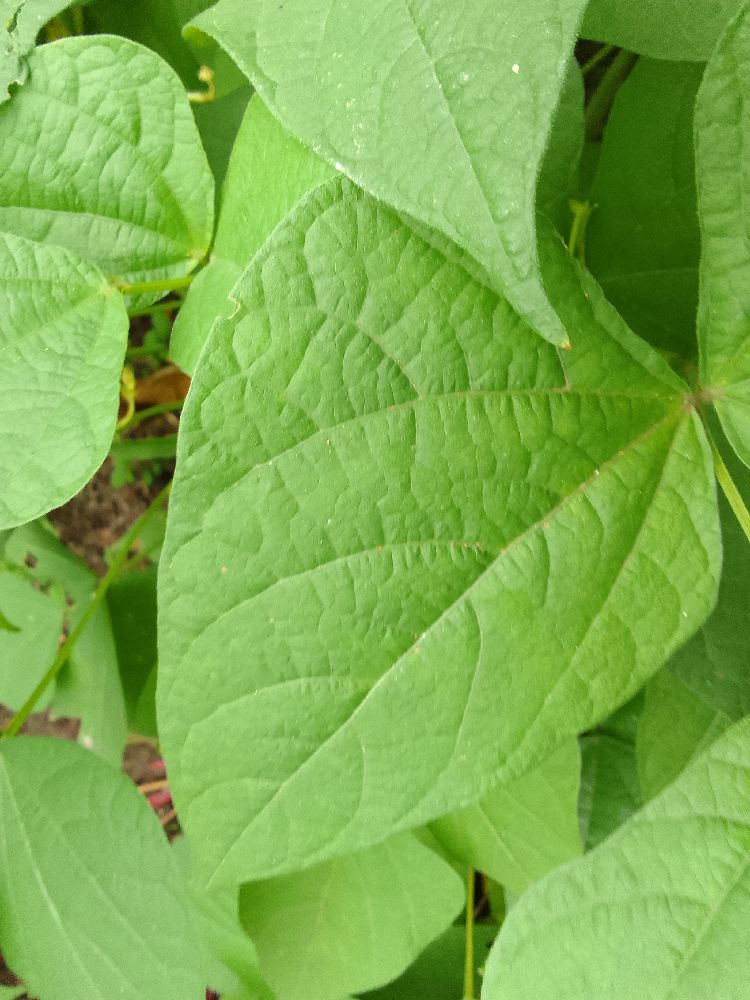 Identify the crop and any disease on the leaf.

common bean, healthy
